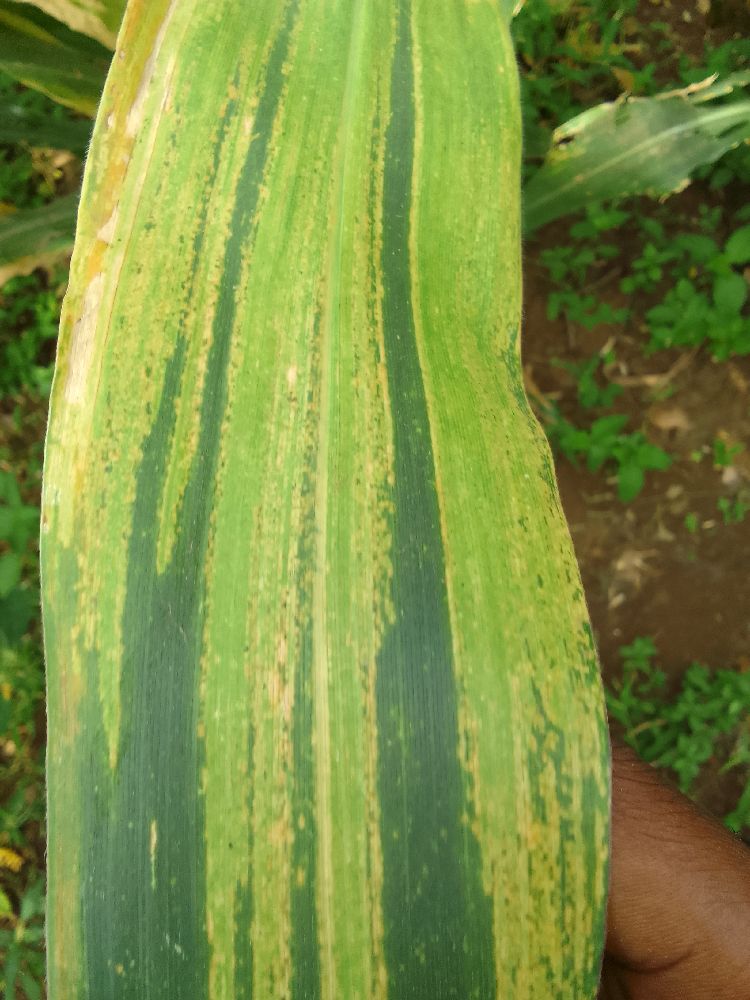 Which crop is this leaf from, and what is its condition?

maize, maize lethal necrosis
